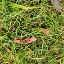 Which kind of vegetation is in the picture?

grass
